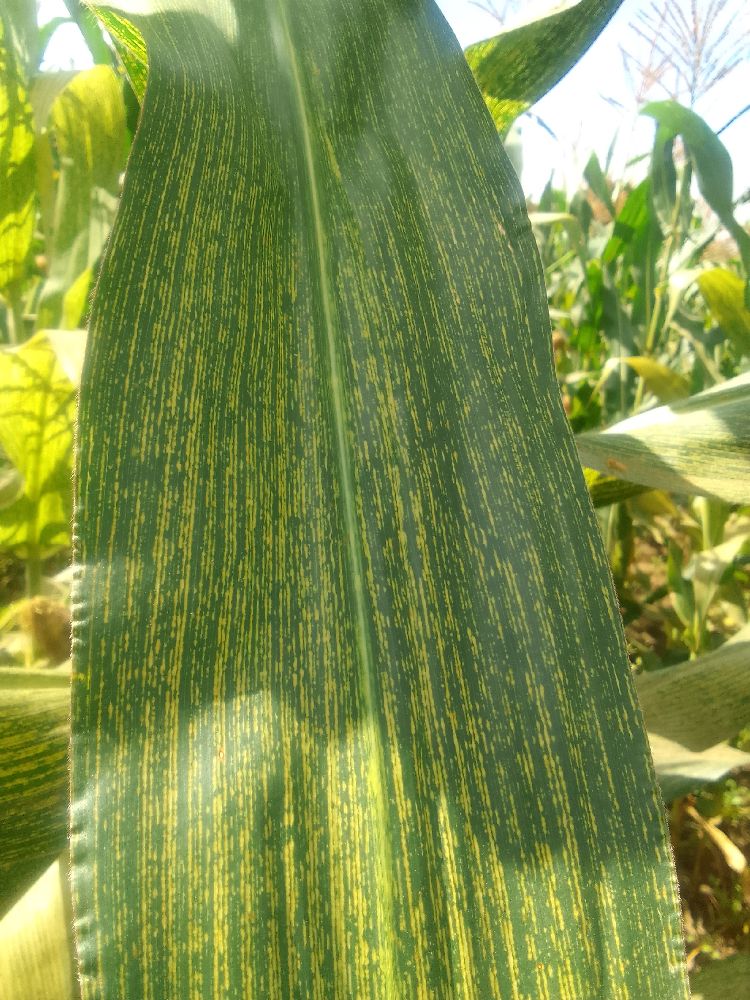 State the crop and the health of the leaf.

maize, maize streak virus
